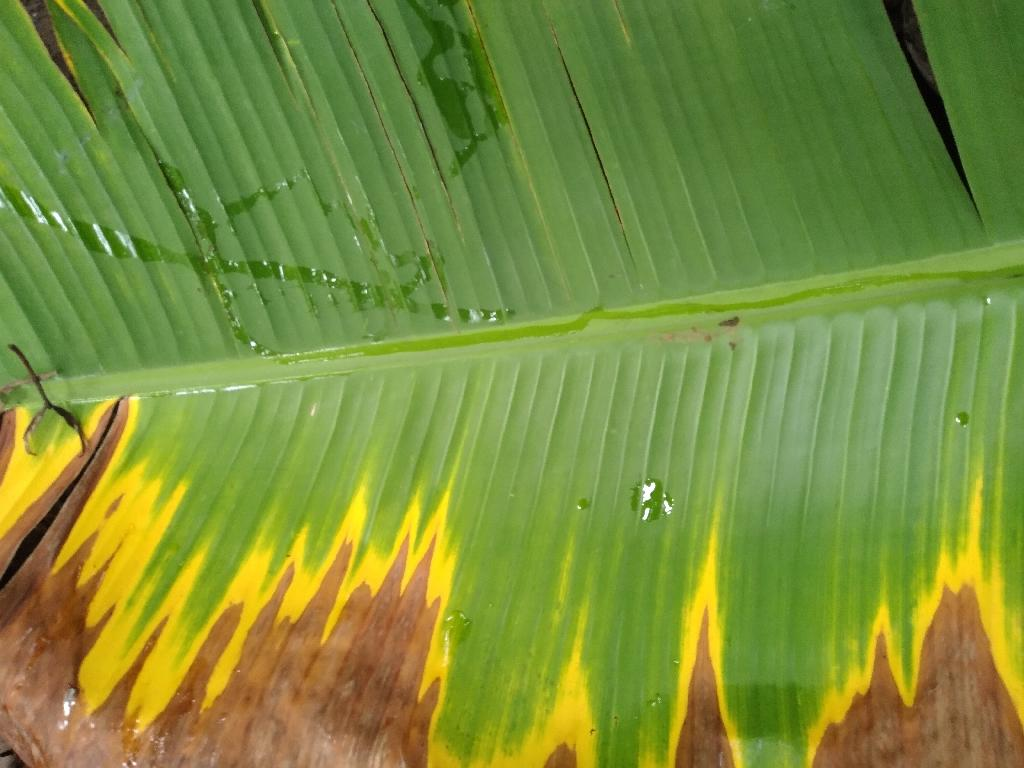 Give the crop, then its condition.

banana, fusarium wilt race 1
